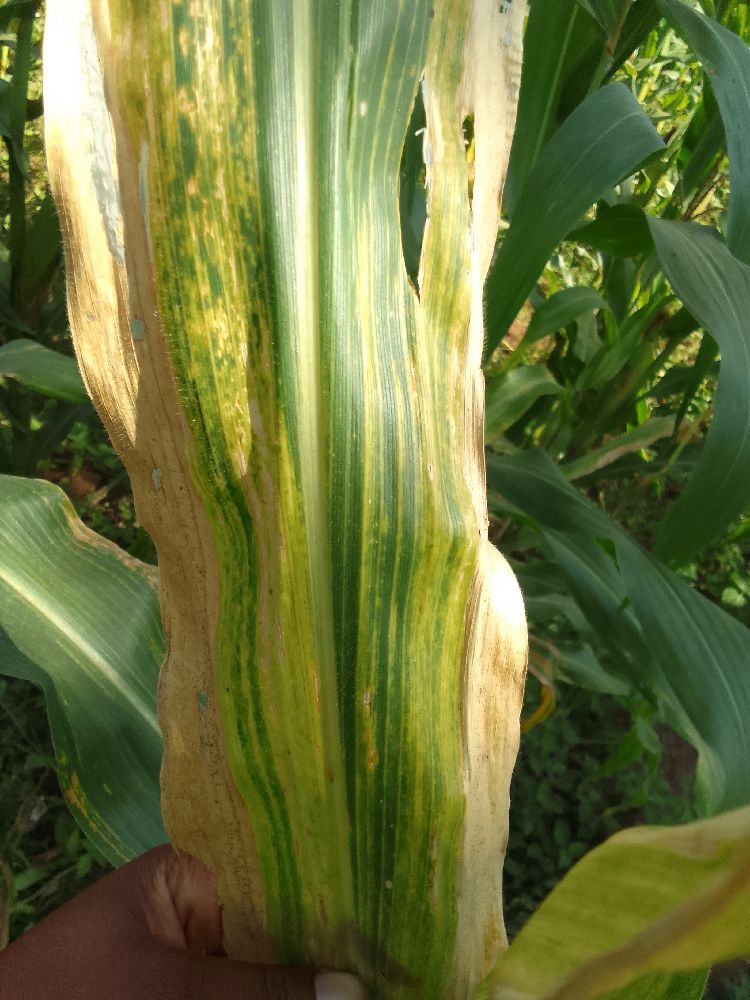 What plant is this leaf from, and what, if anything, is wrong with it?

maize, maize lethal necrosis
